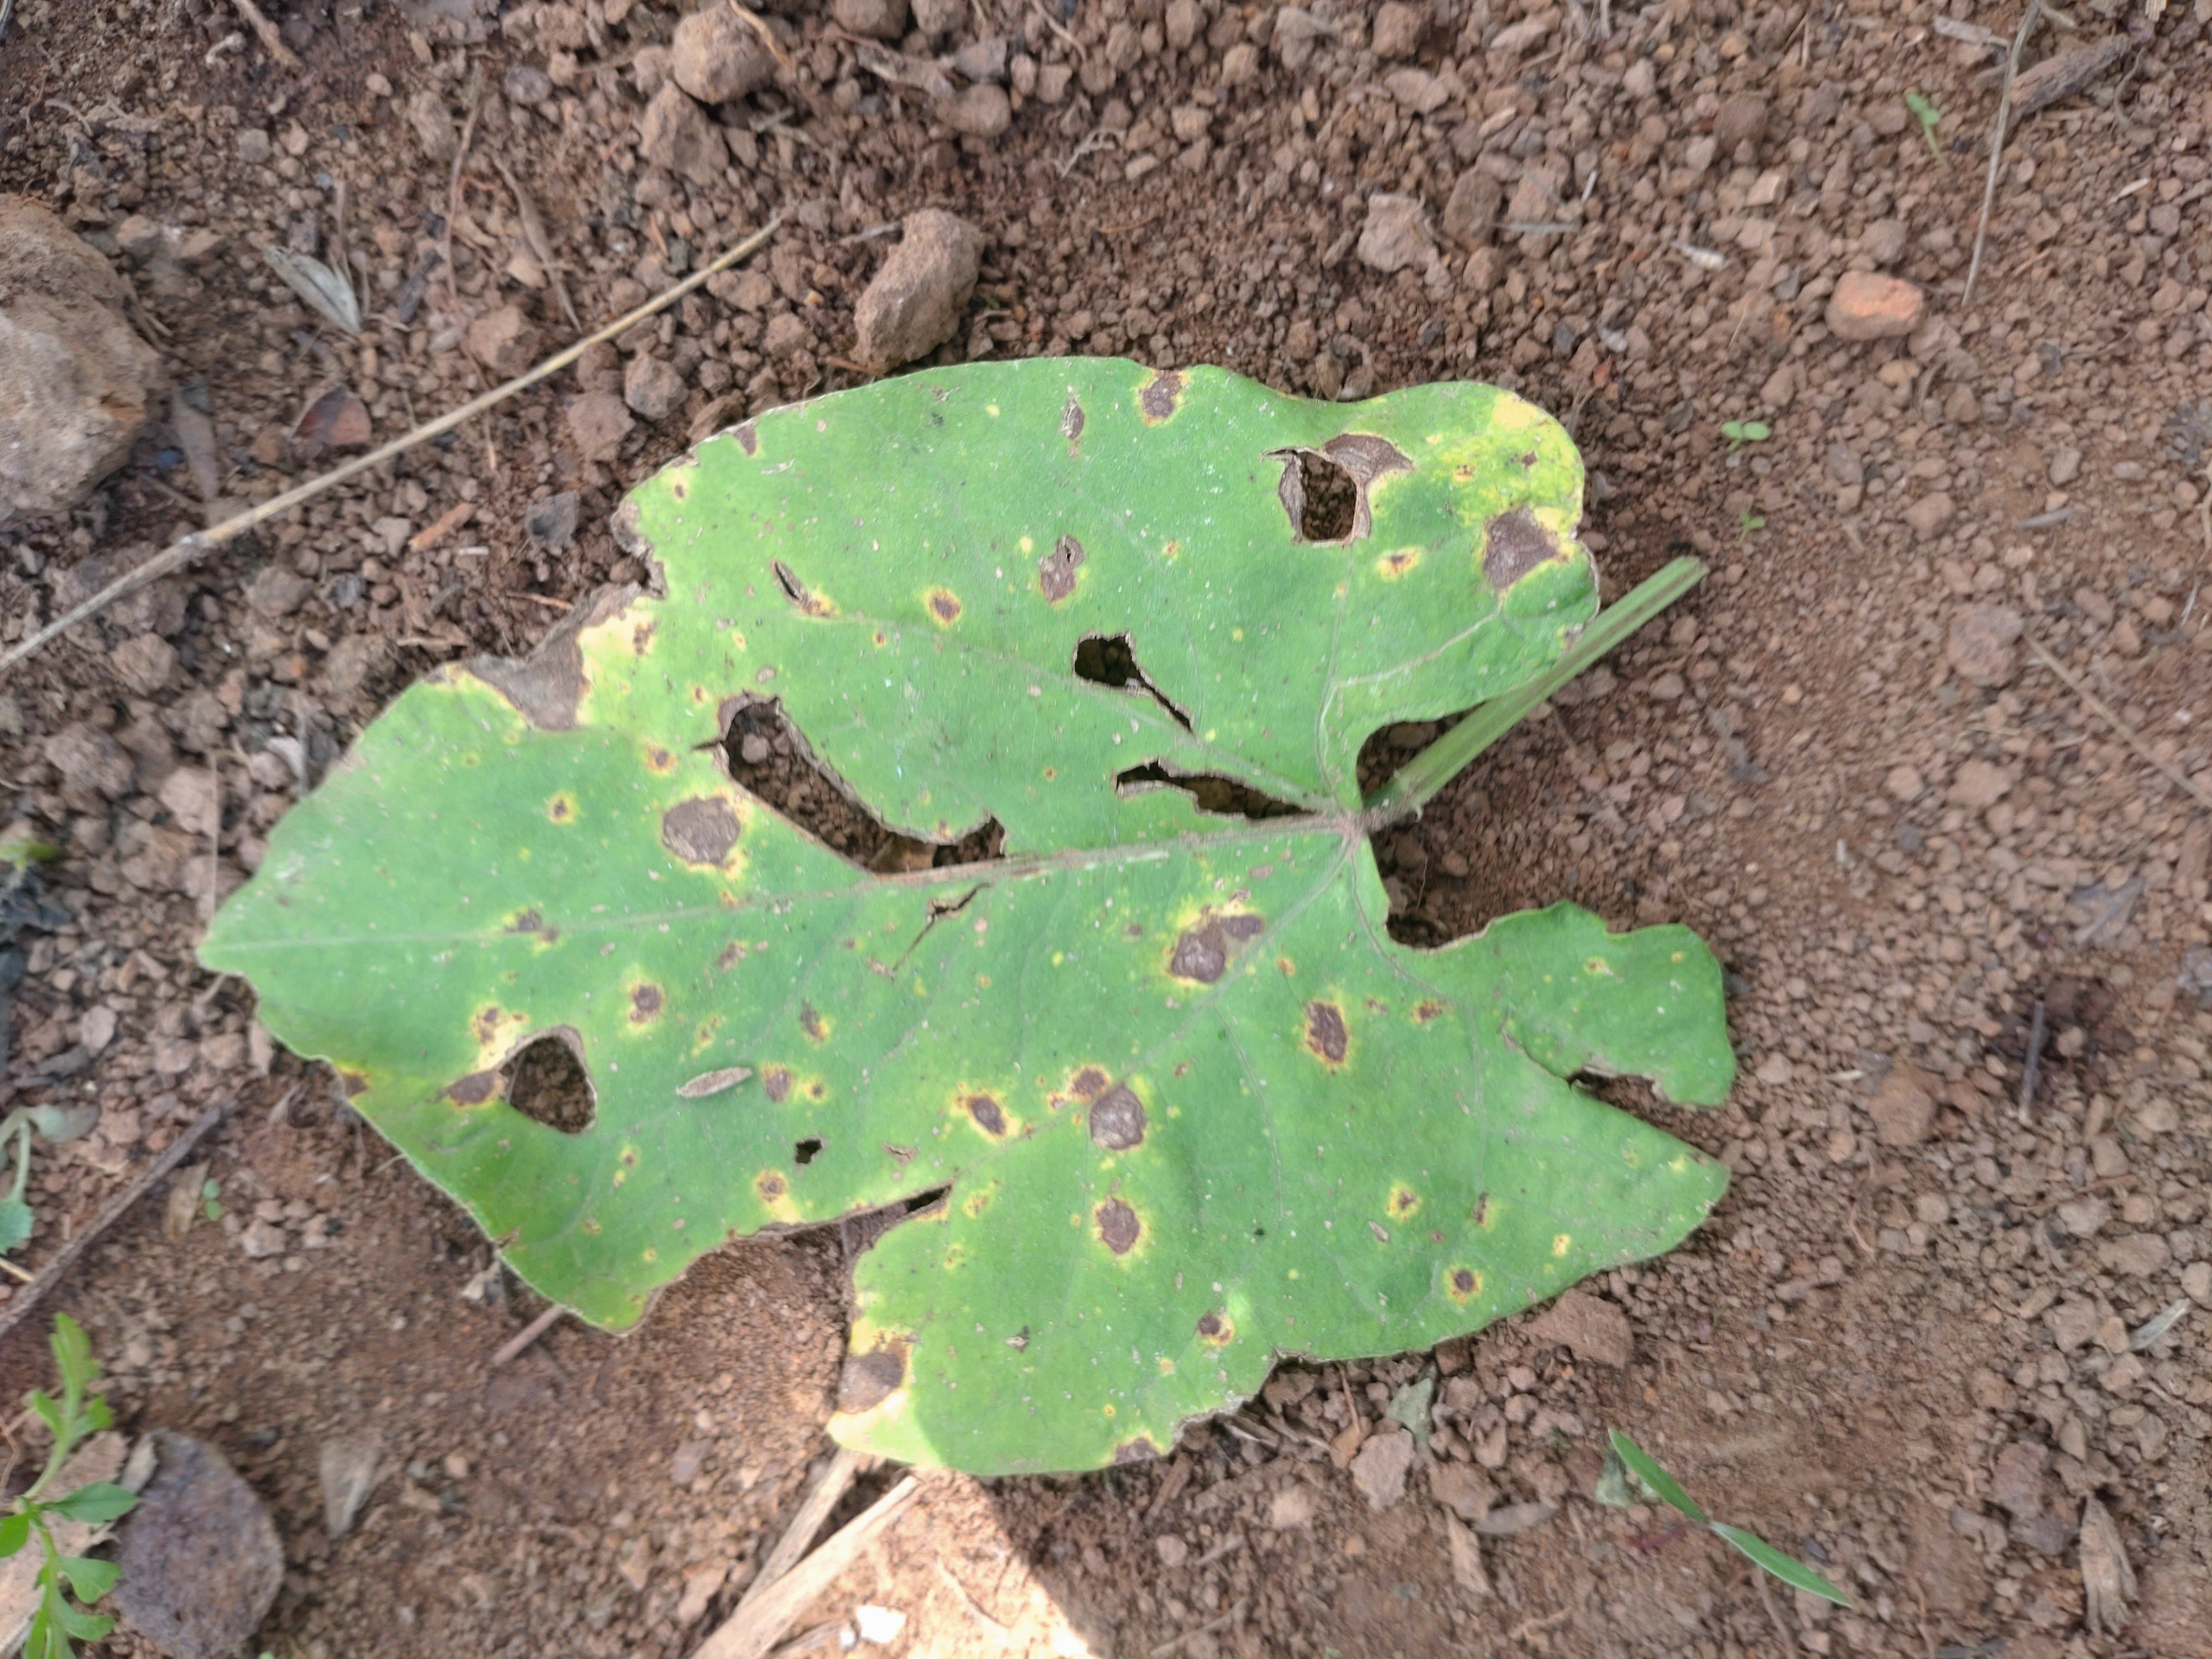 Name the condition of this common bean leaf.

rust
